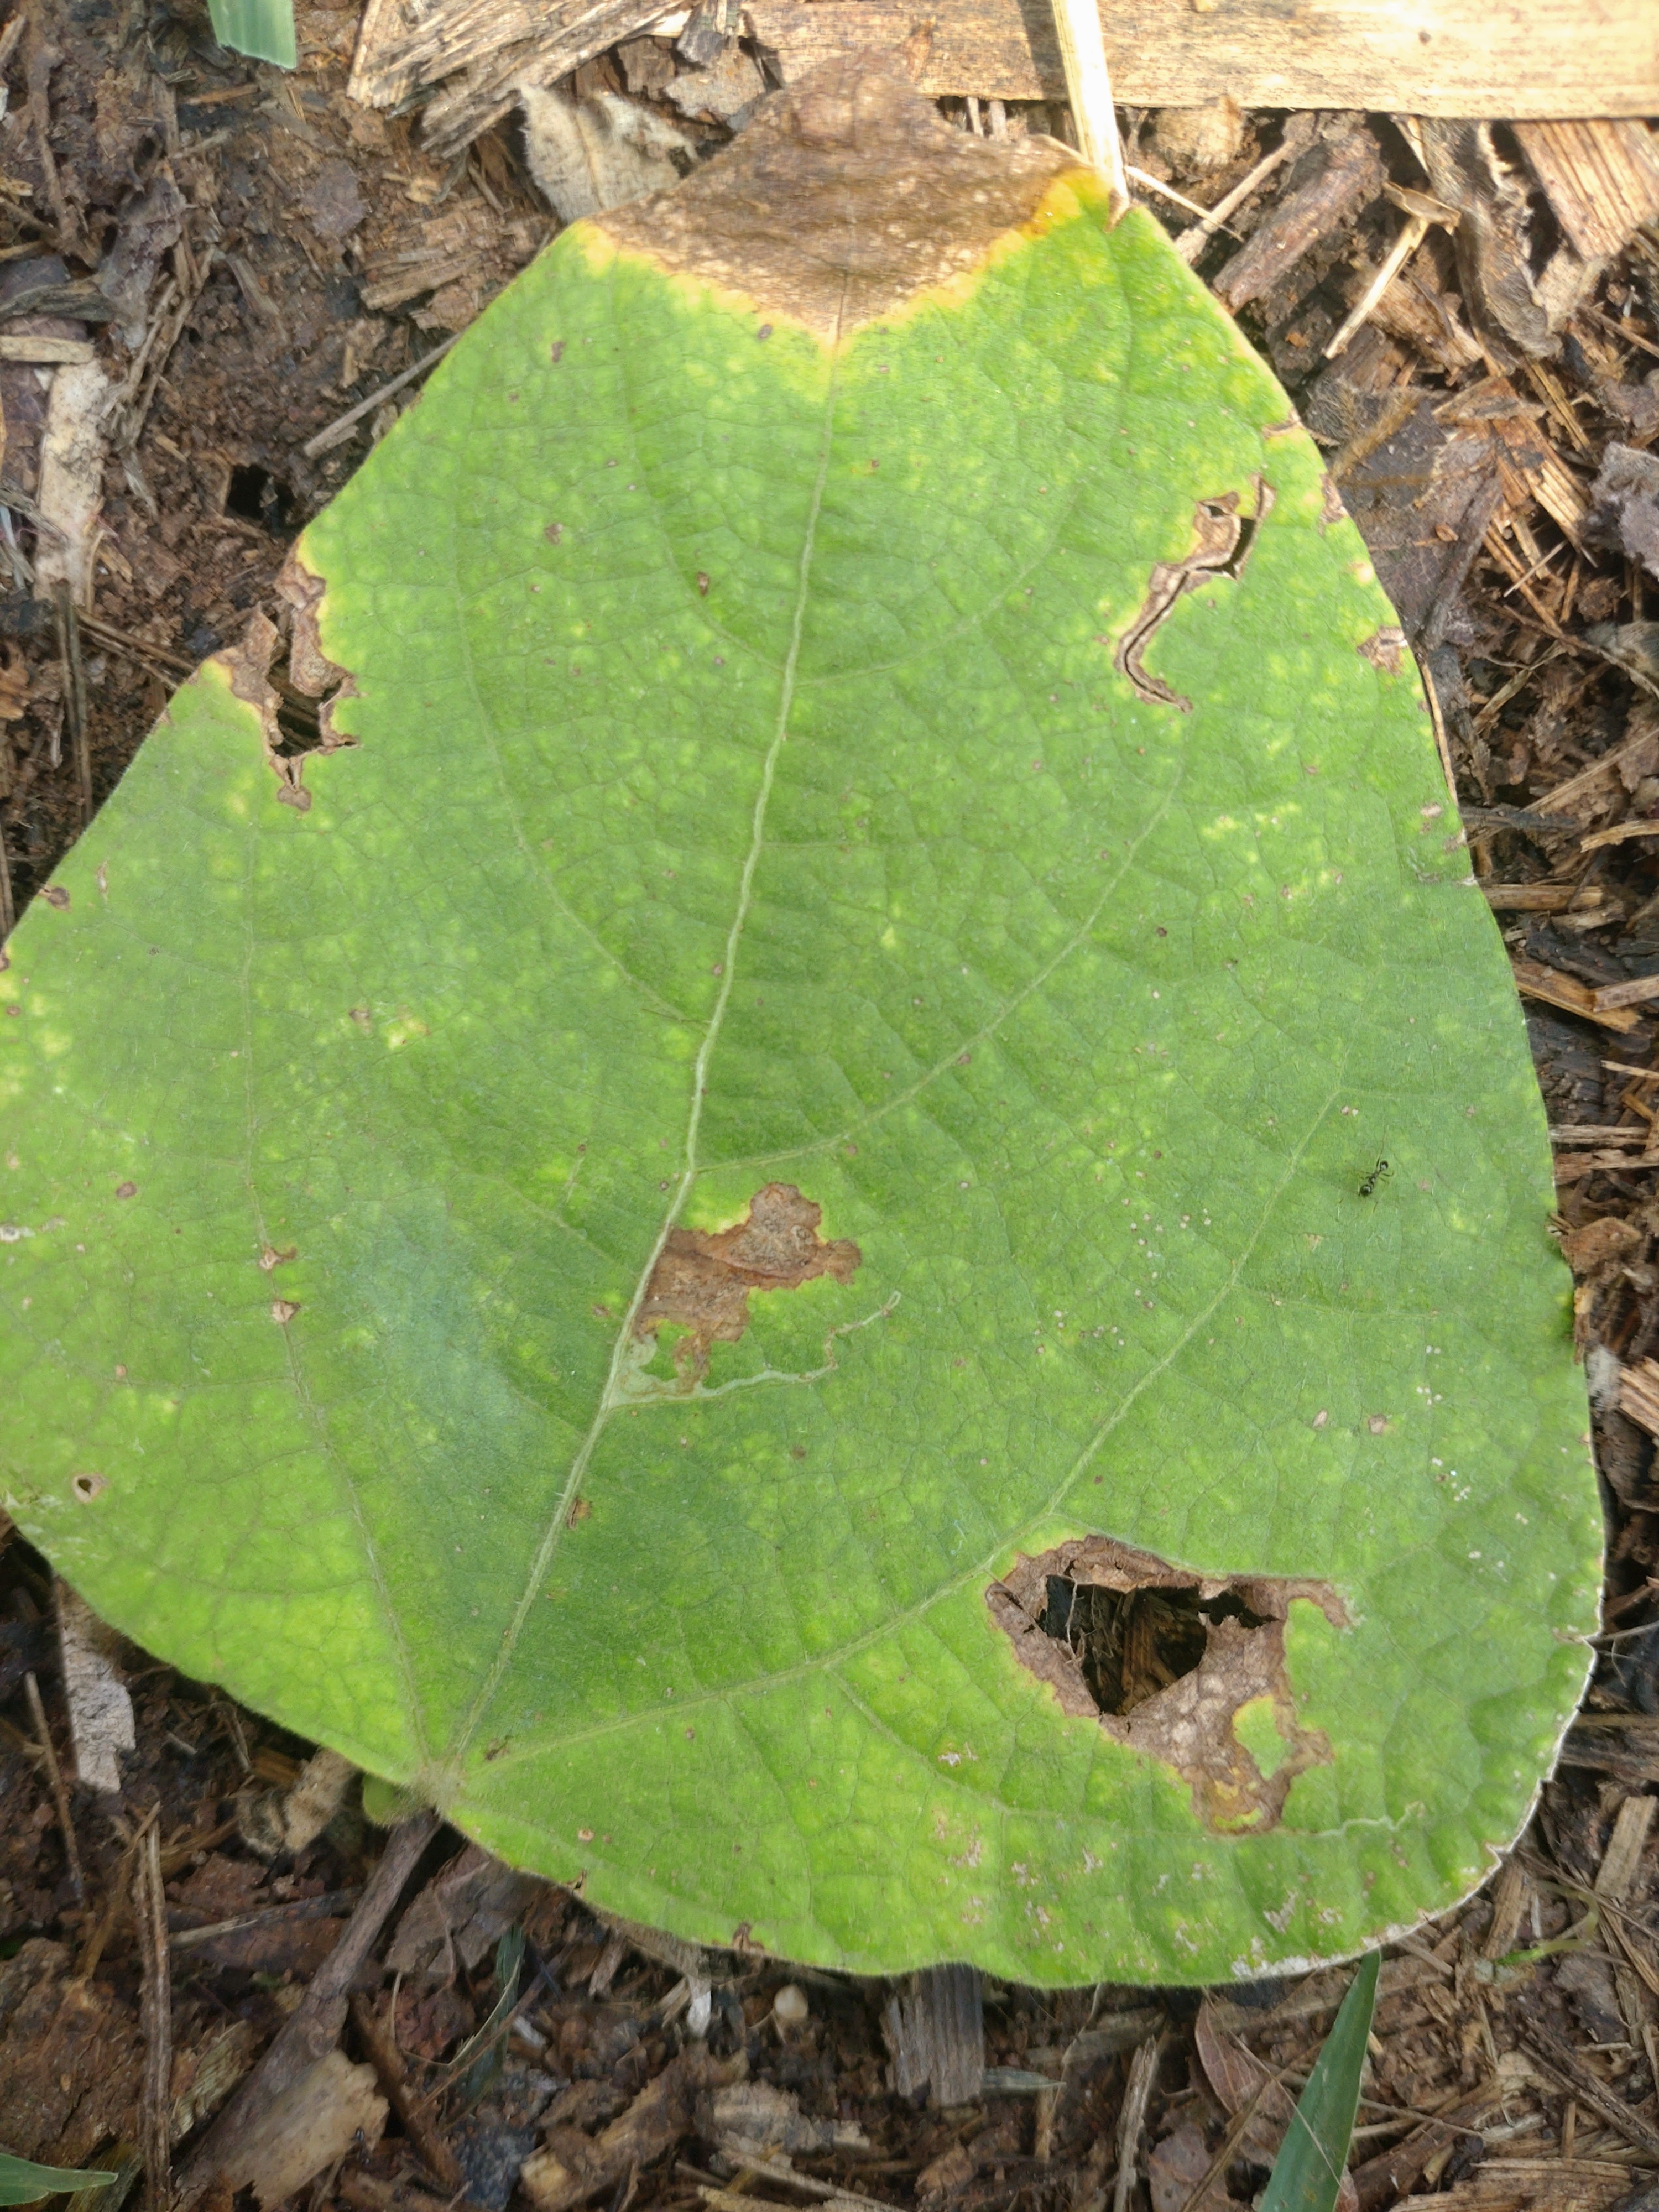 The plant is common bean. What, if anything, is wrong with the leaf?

rust
